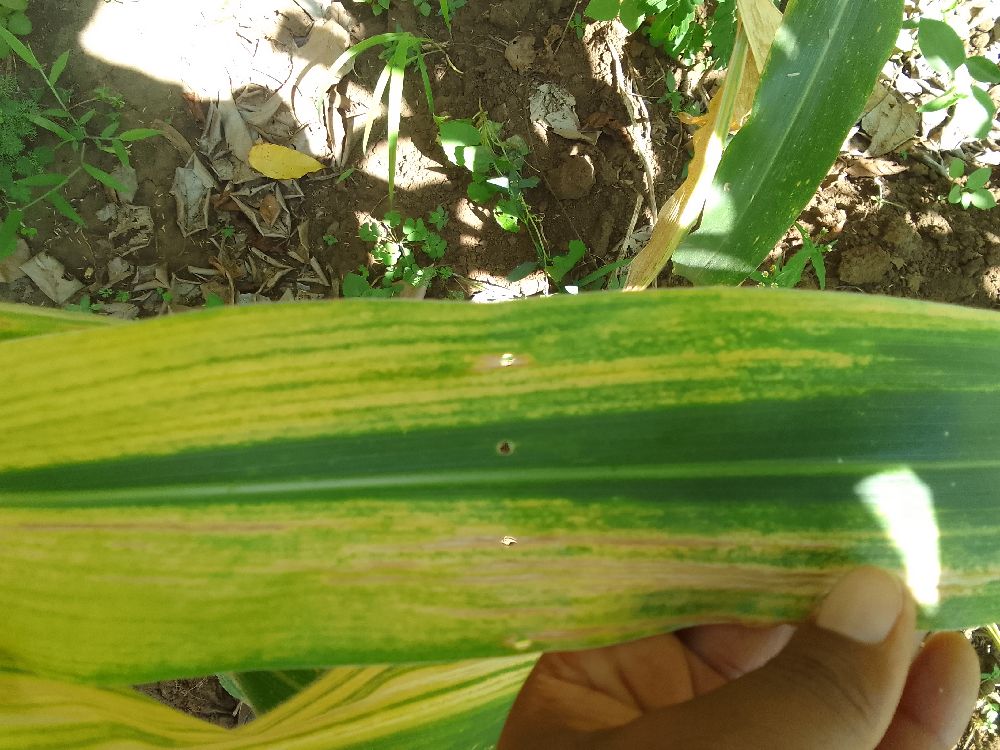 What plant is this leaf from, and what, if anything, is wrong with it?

maize, maize lethal necrosis
